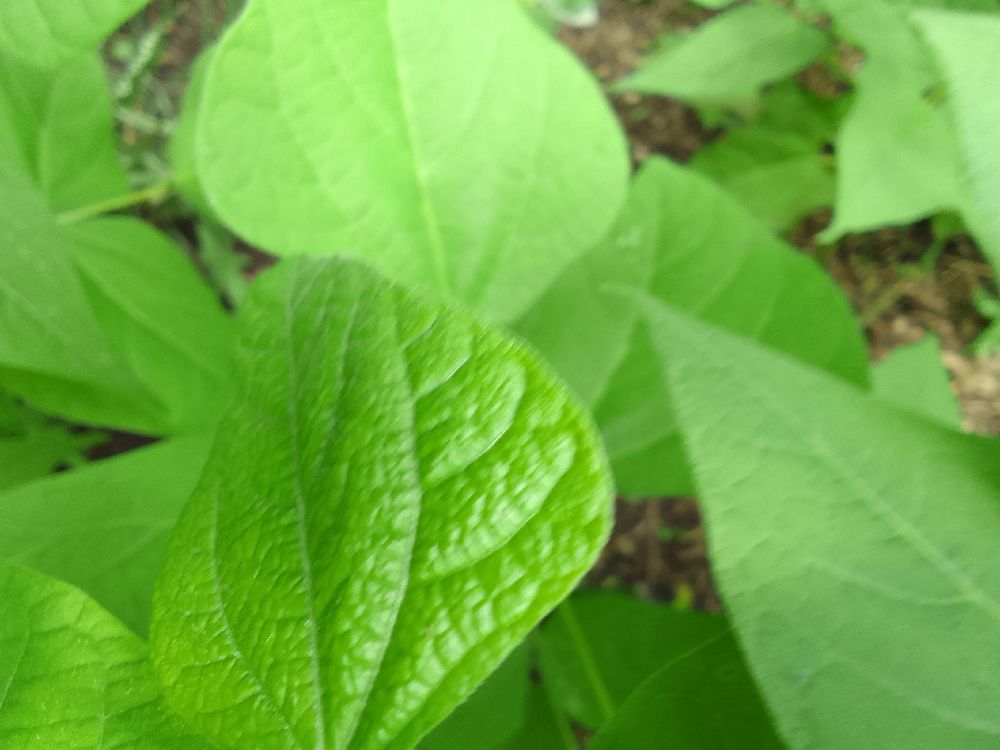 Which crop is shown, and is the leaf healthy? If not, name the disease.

common bean, healthy
